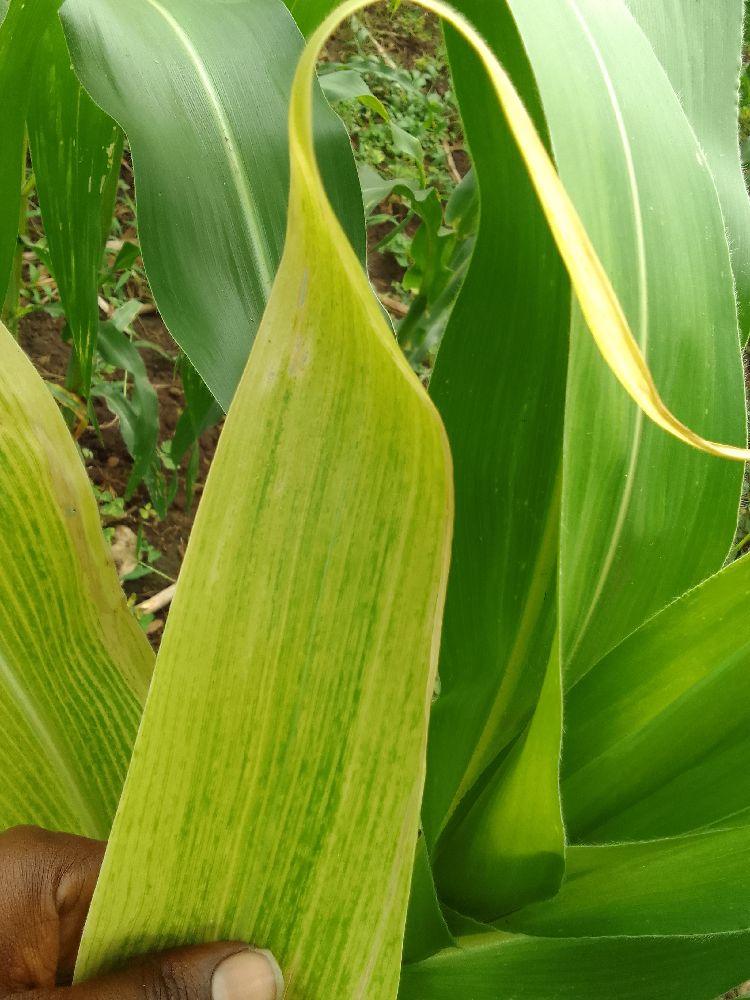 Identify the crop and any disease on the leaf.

maize, maize lethal necrosis
